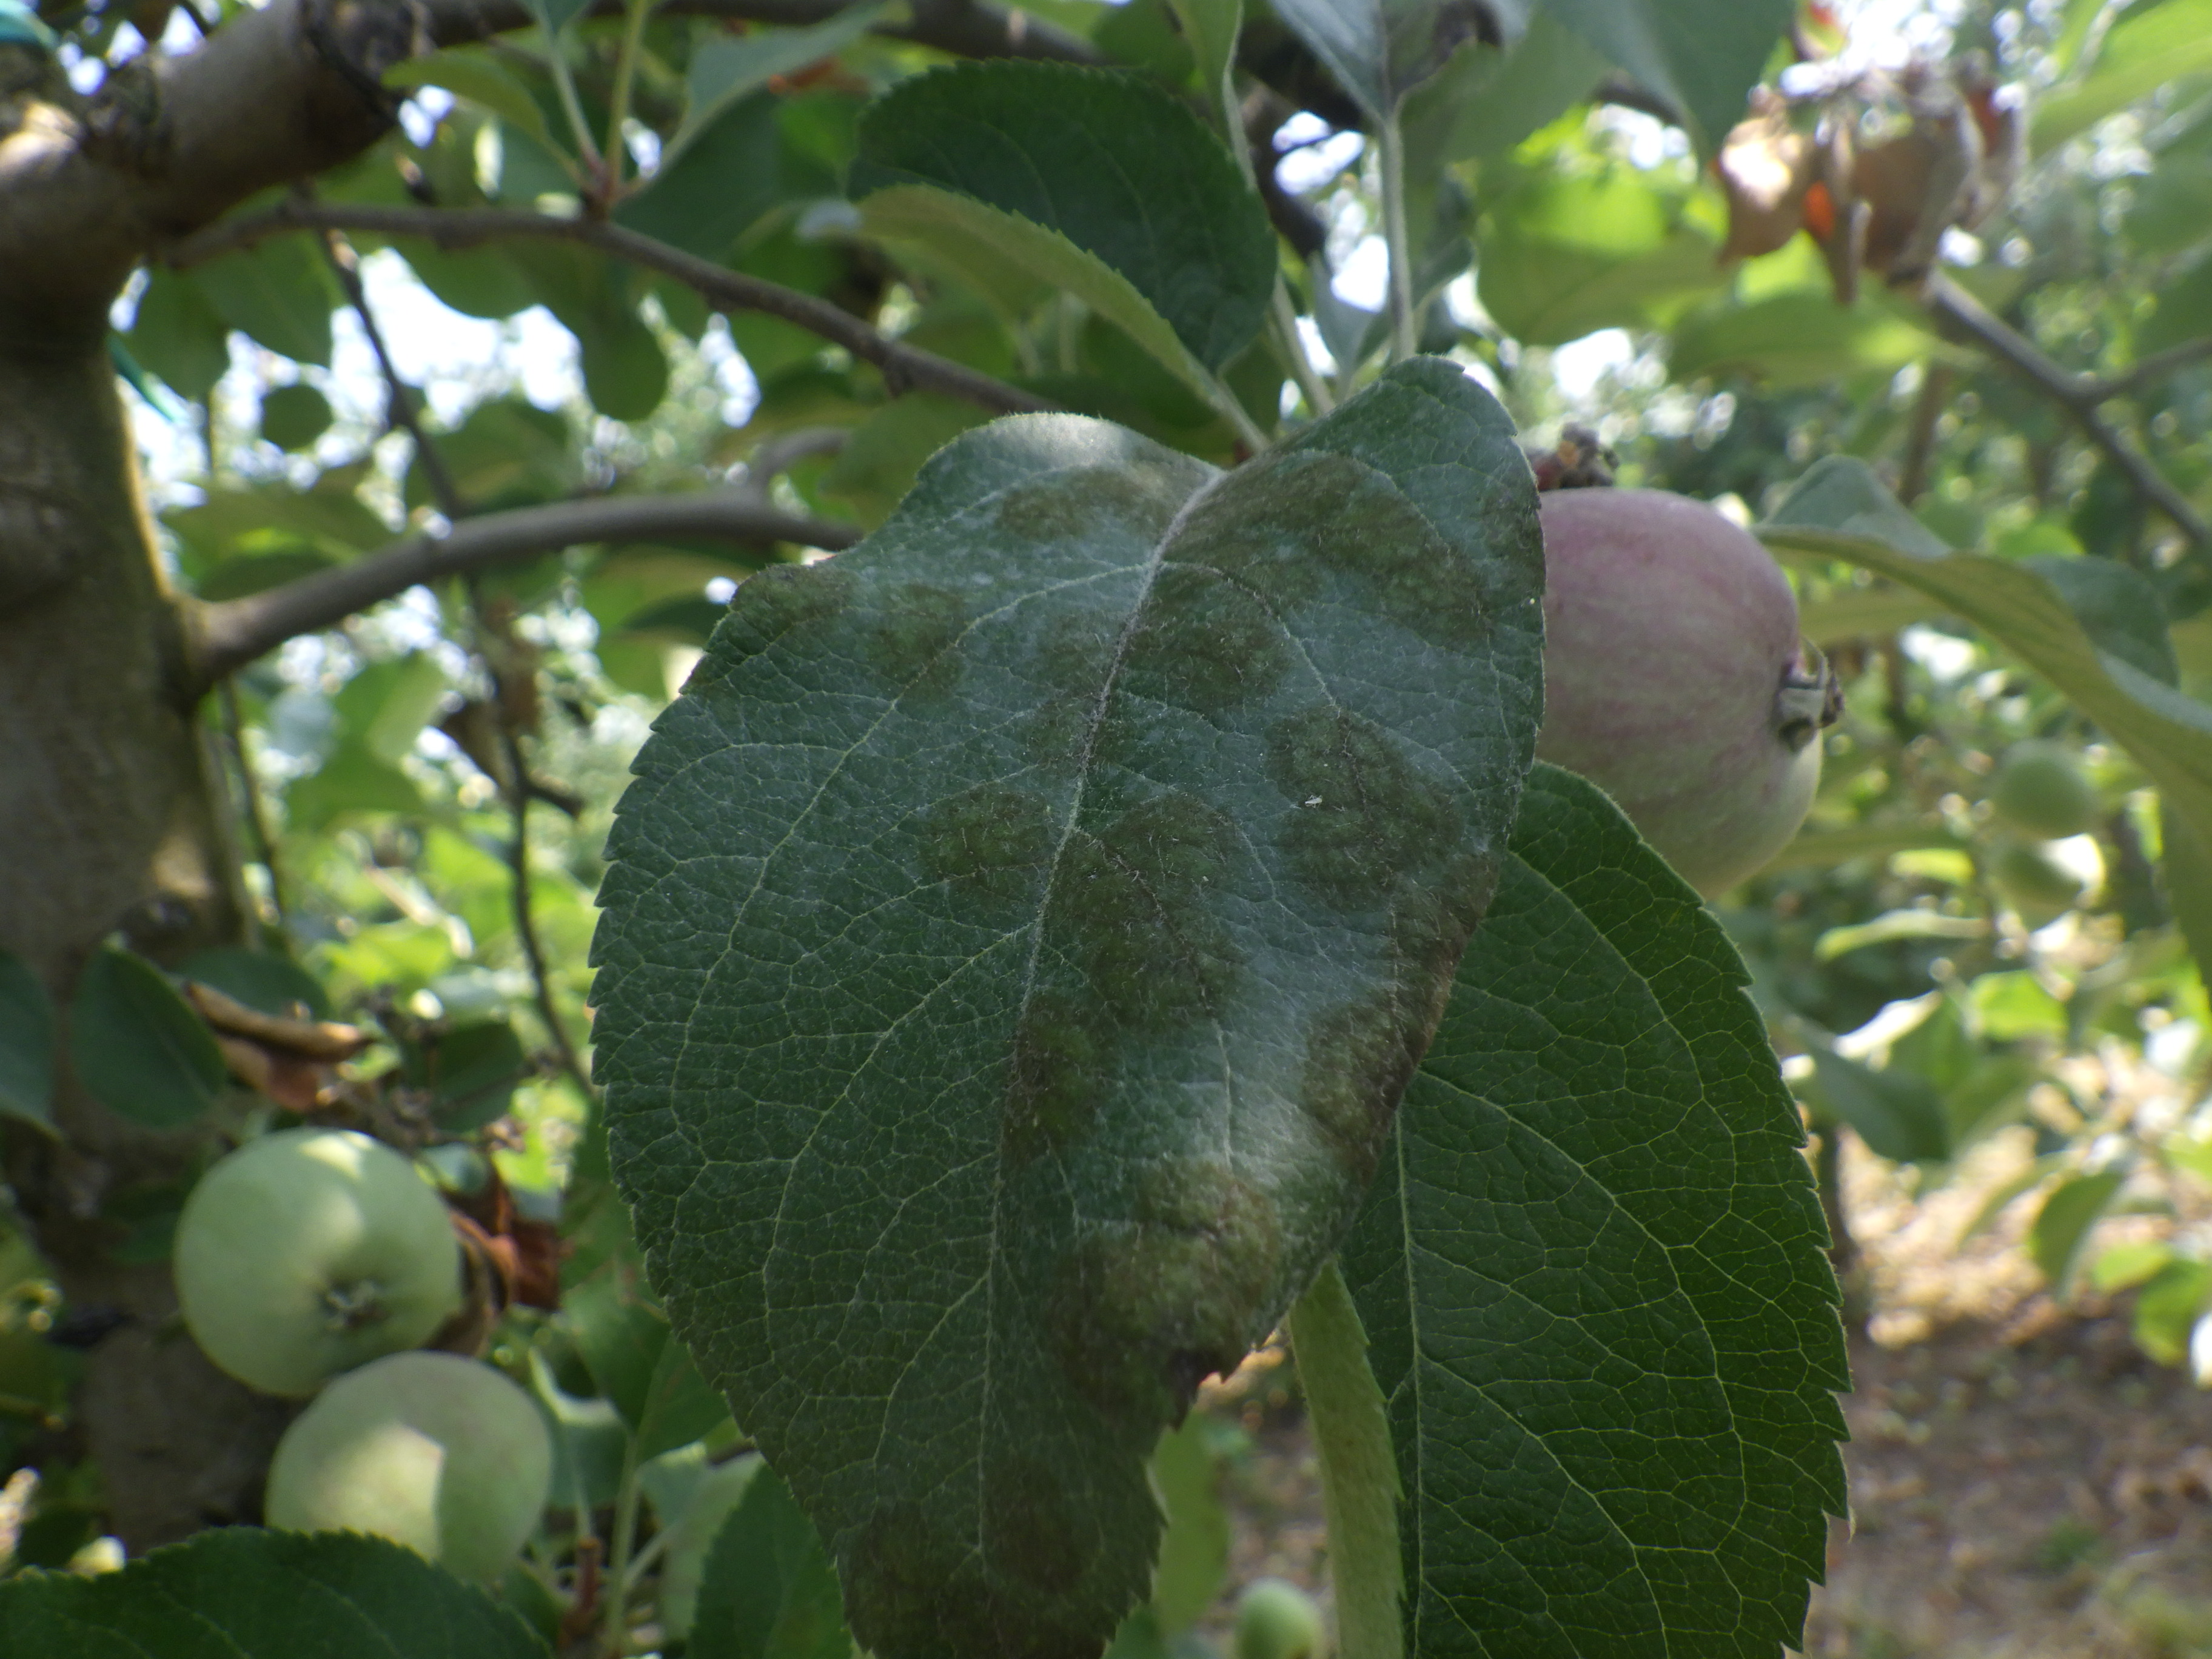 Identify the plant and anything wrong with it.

apple, fire blight, scab
